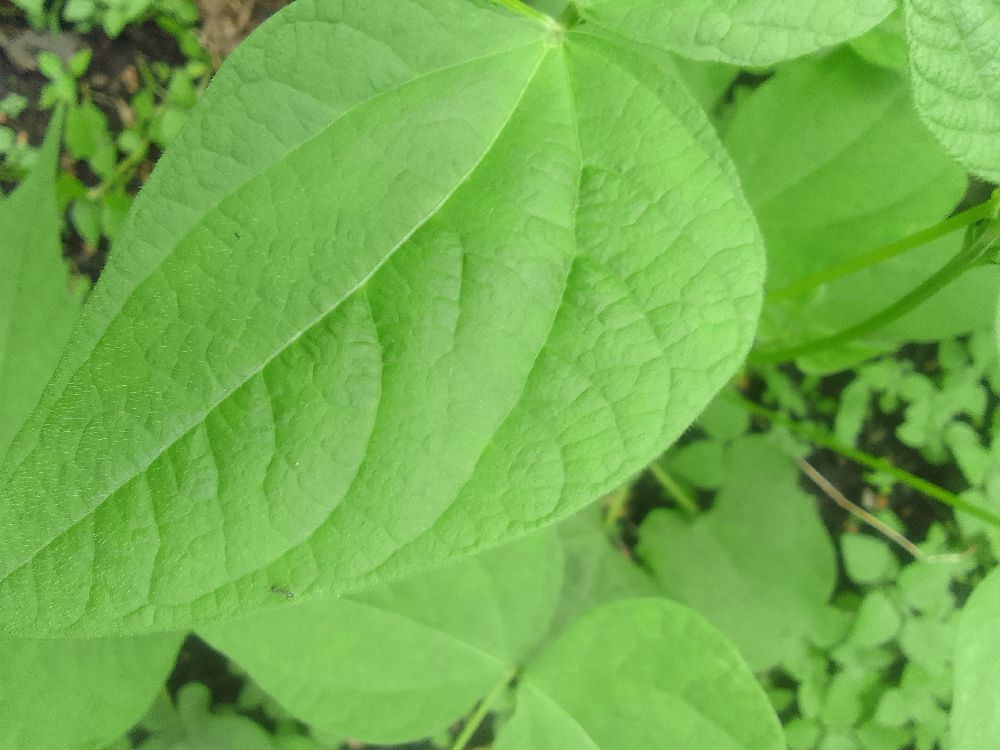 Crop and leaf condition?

common bean, healthy
